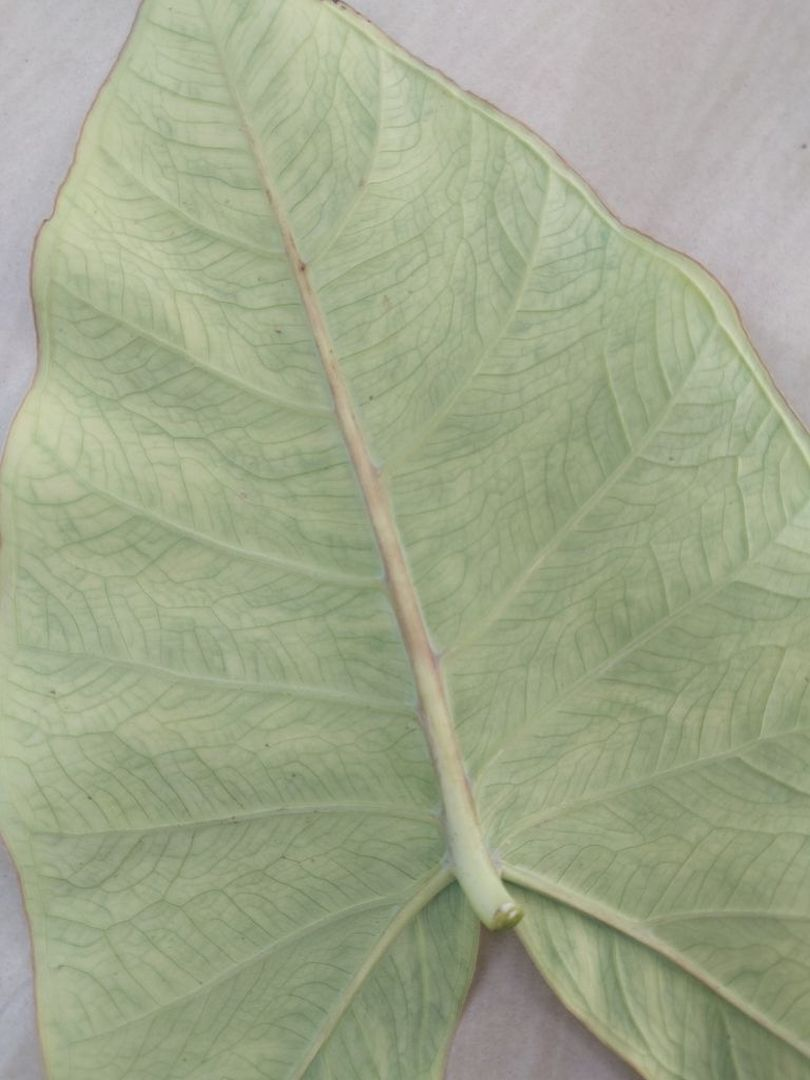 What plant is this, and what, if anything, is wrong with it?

taro, mosaic
